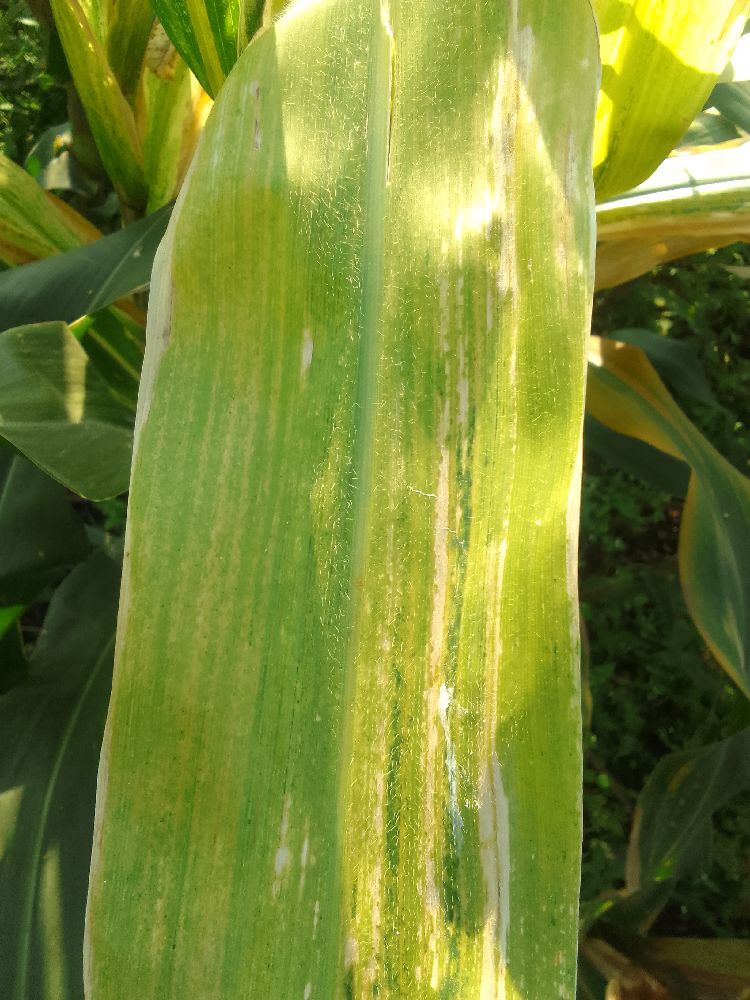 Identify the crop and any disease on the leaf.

maize, maize lethal necrosis
